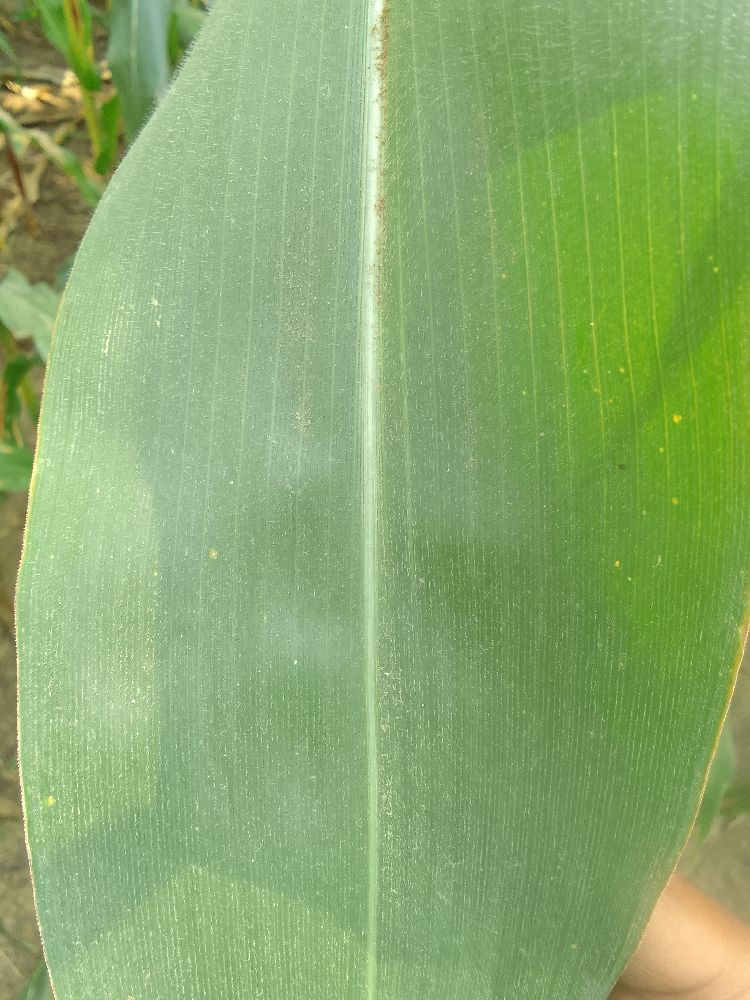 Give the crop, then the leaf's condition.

maize, healthy
